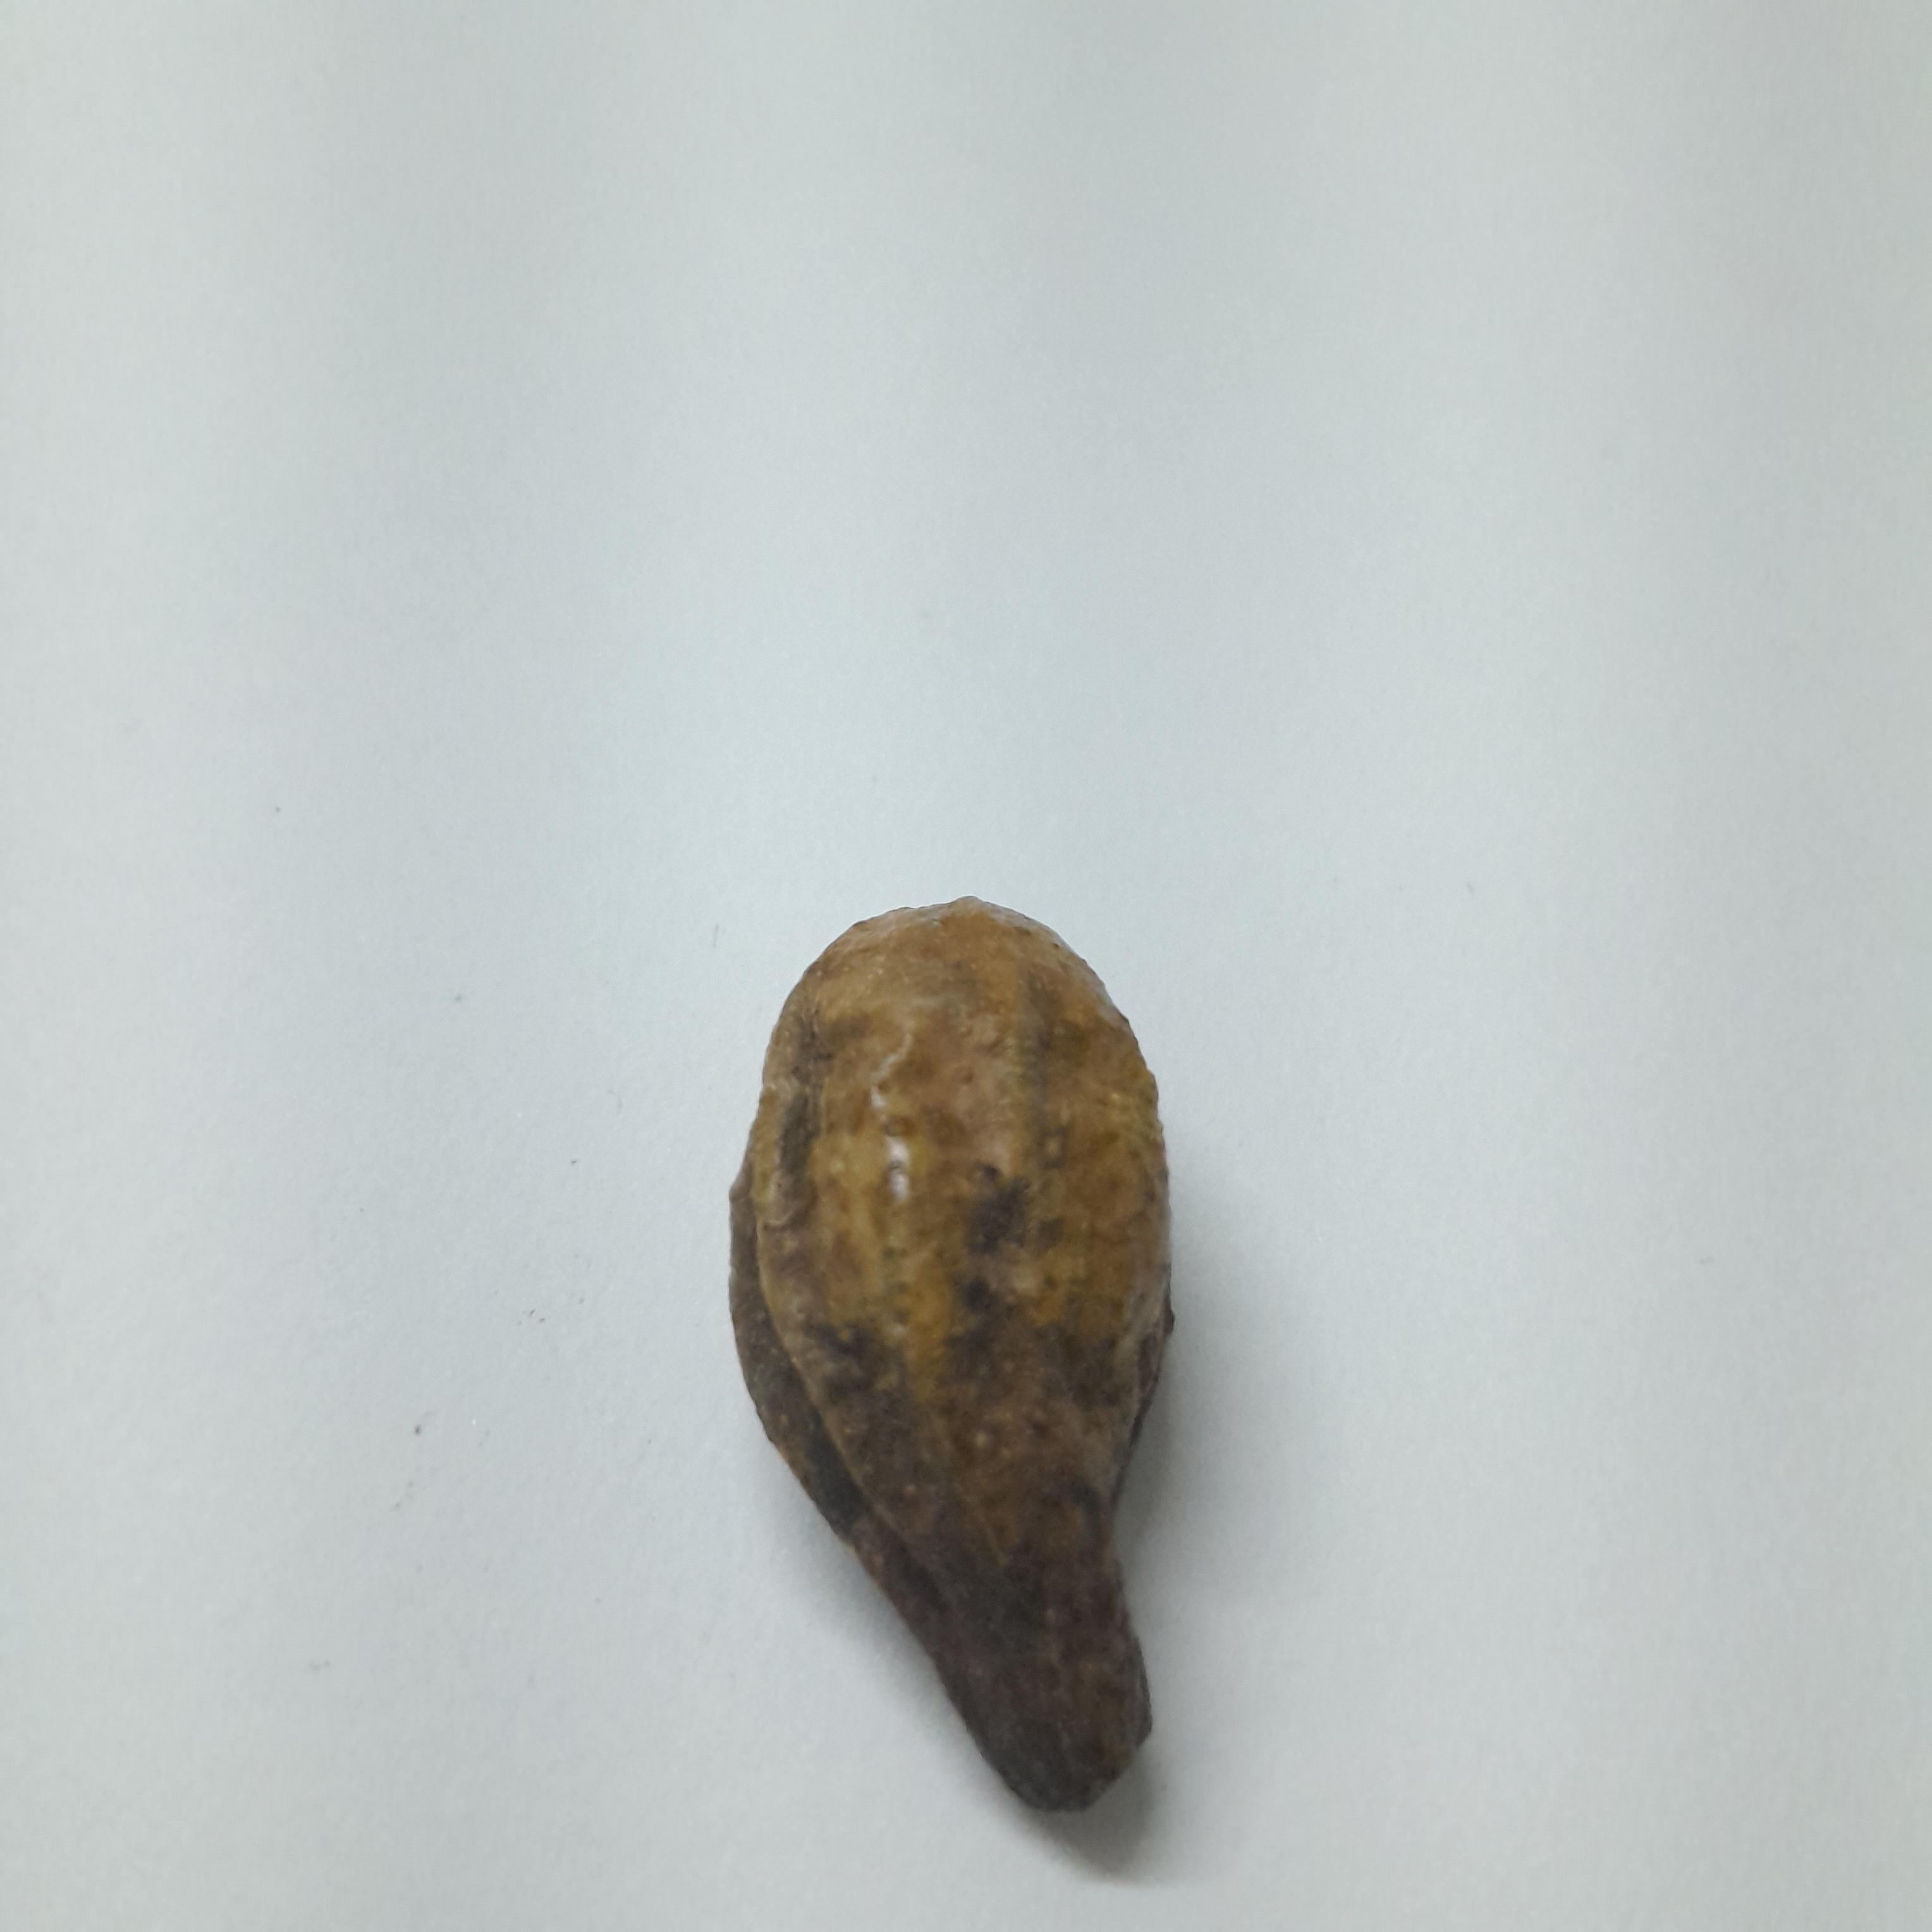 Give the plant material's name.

hirdaa
